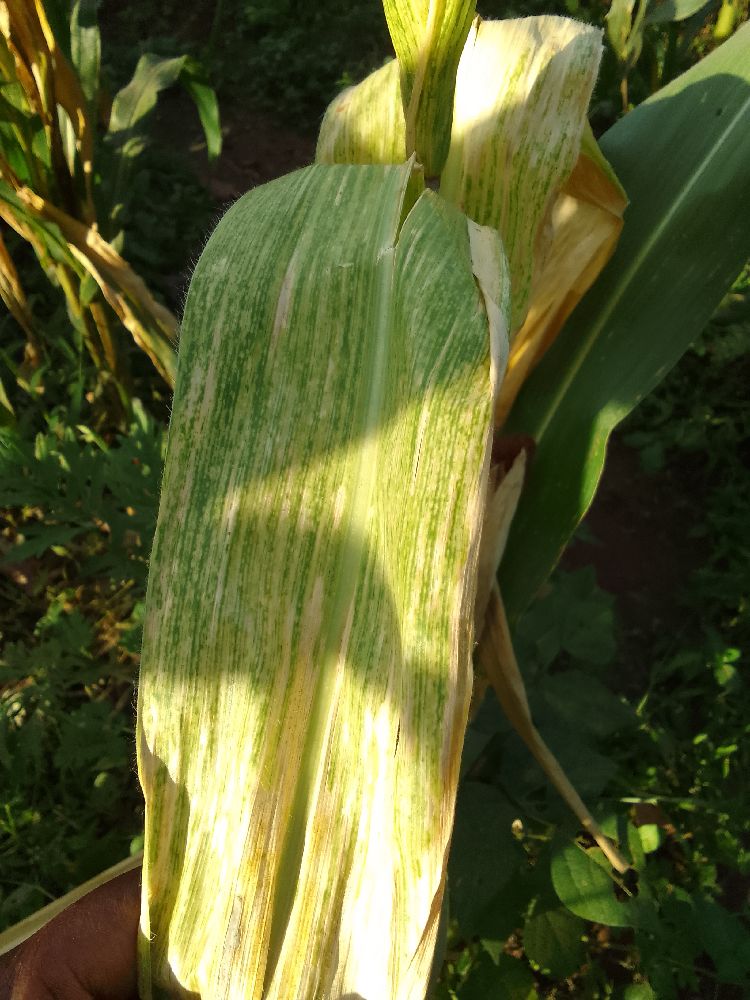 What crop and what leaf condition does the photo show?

maize, maize lethal necrosis
